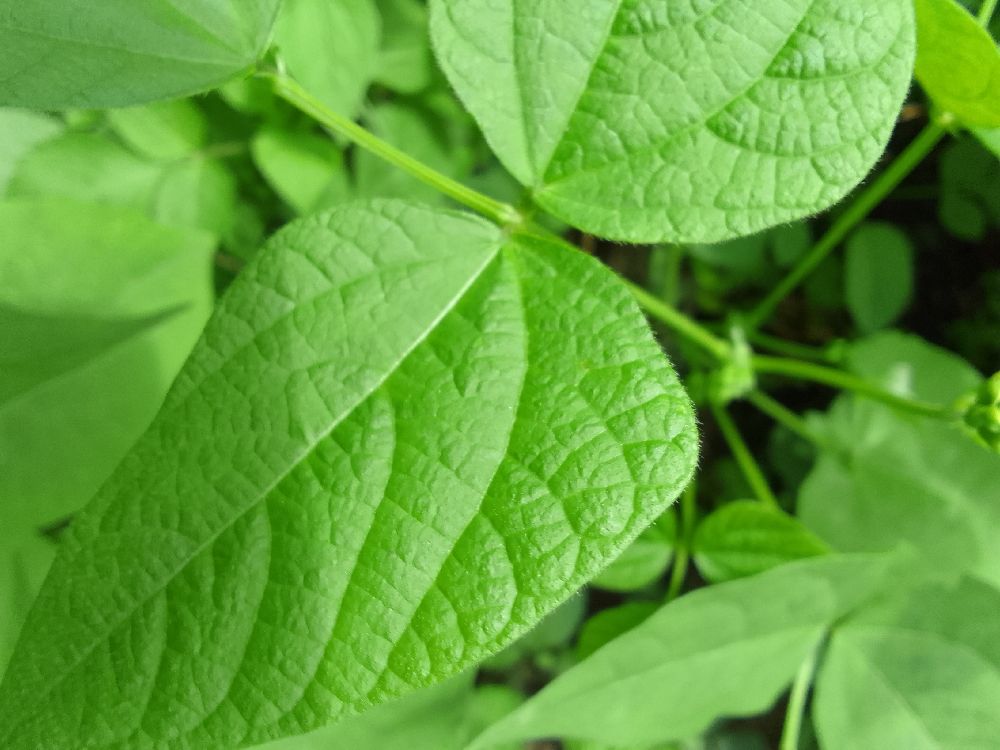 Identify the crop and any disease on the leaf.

common bean, healthy
